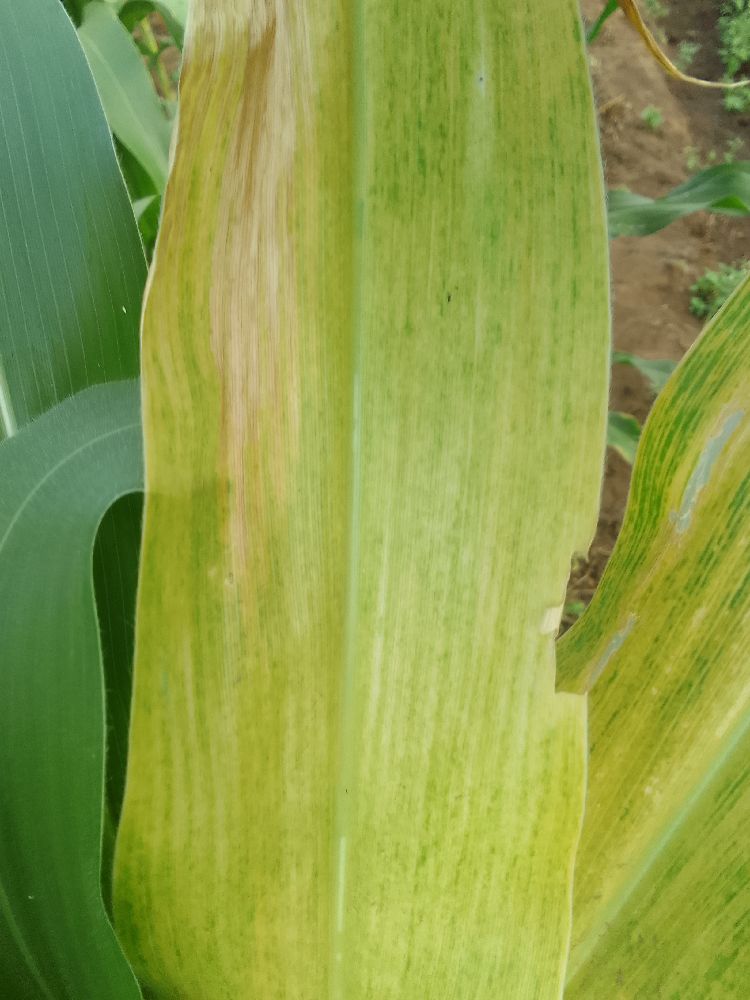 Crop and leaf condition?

maize, maize lethal necrosis
